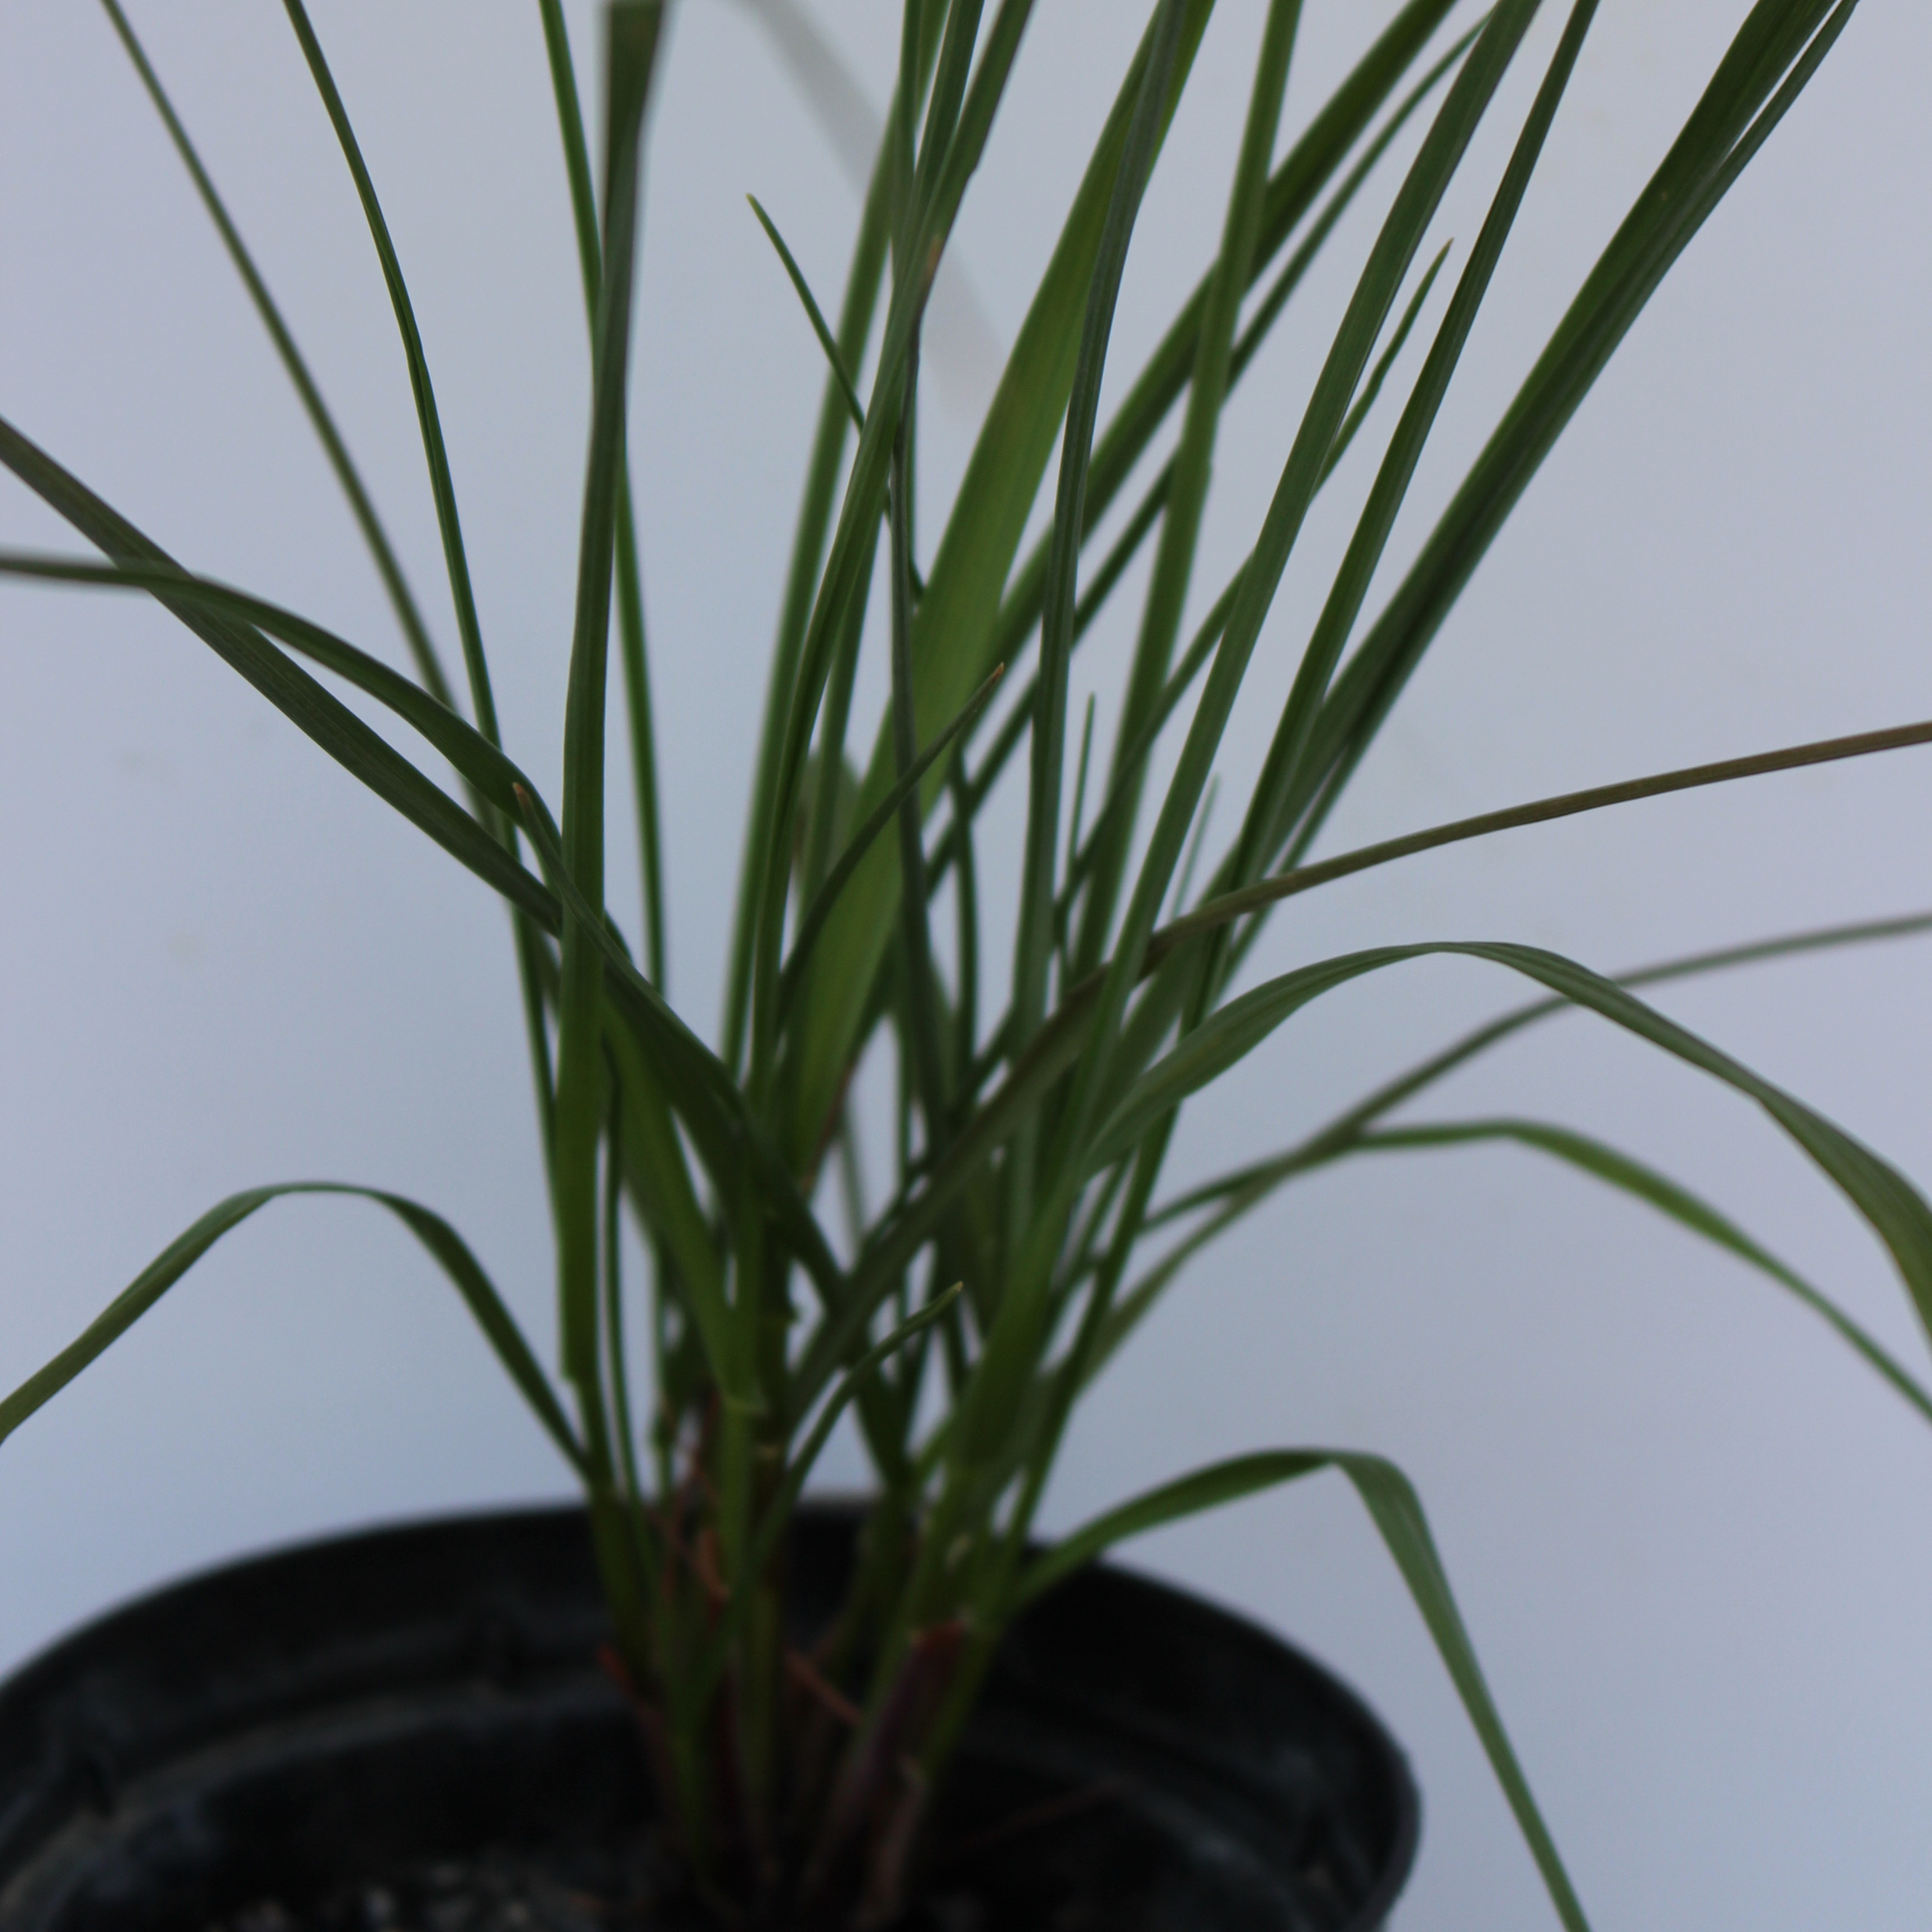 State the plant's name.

Lolium multiflorum
